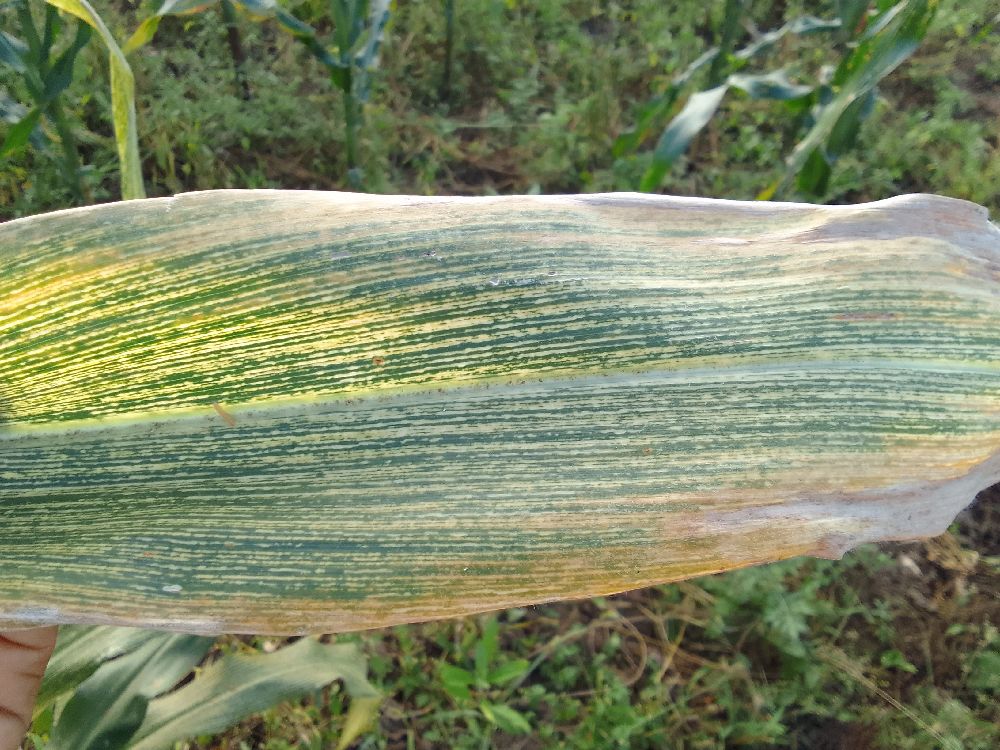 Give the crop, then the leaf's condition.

maize, maize streak virus
